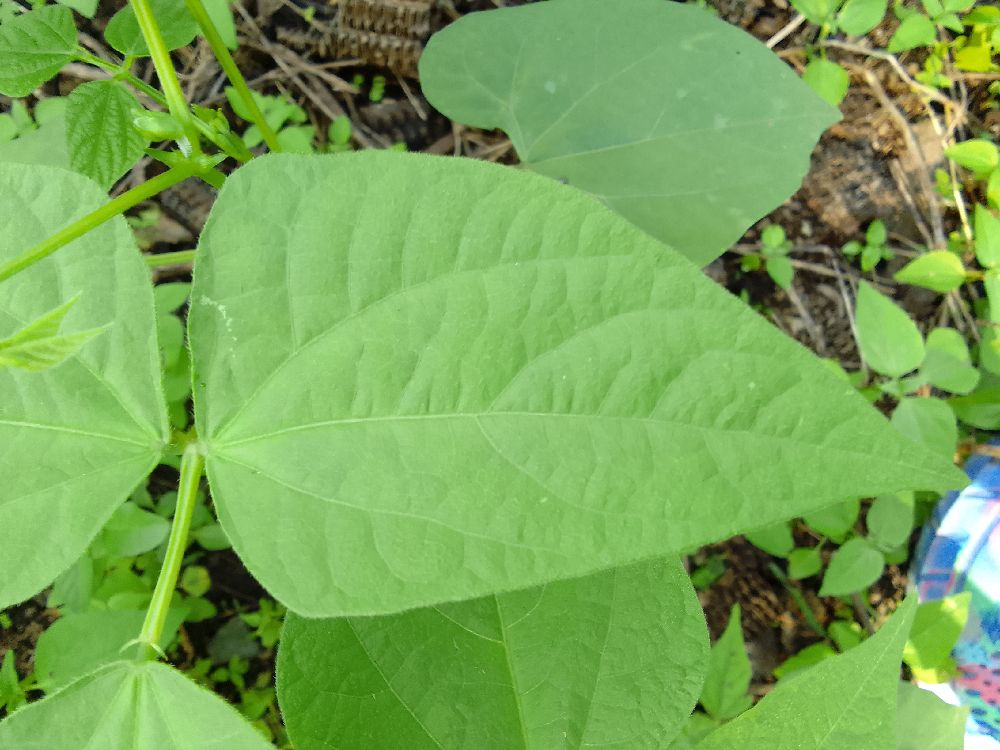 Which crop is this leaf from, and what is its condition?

common bean, healthy
